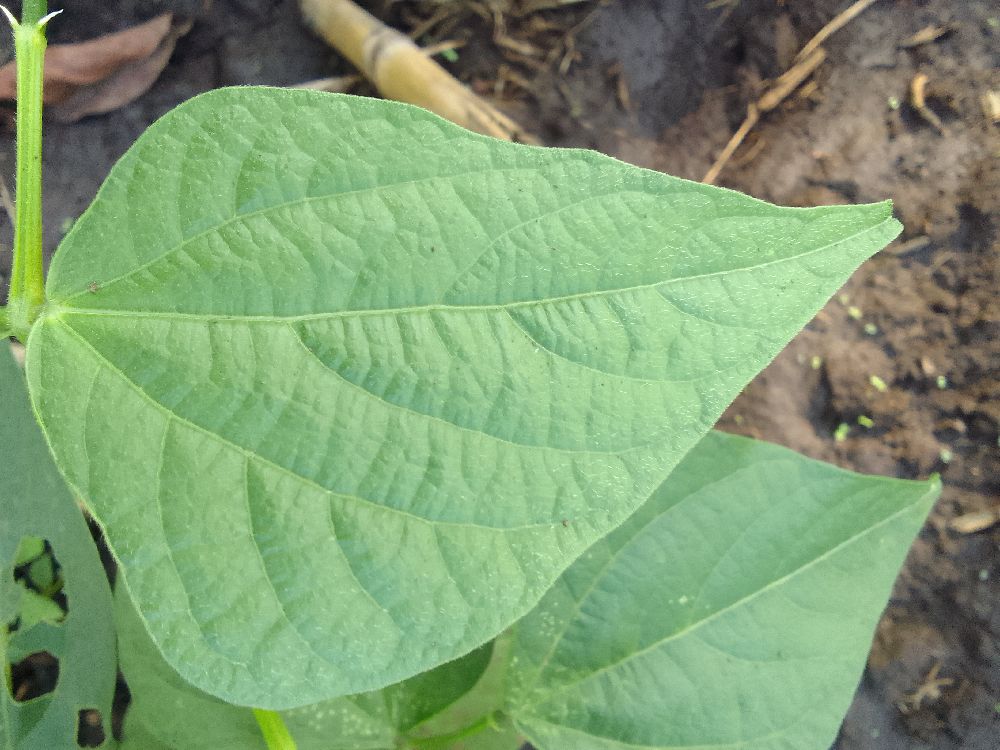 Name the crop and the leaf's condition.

common bean, healthy
